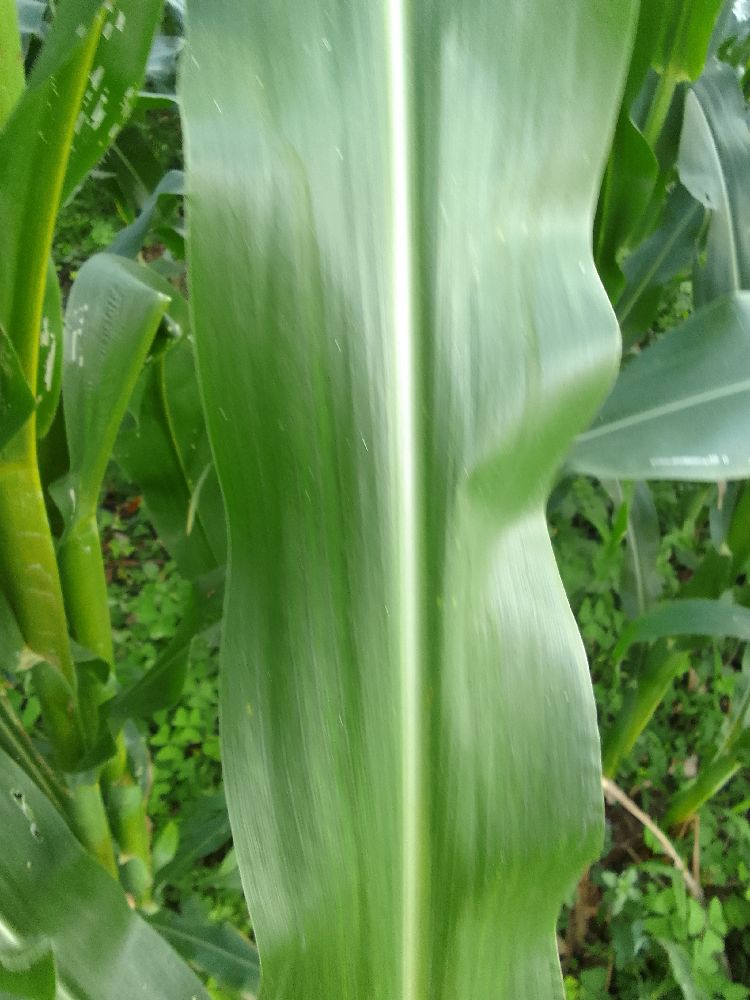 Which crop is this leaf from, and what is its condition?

maize, healthy
